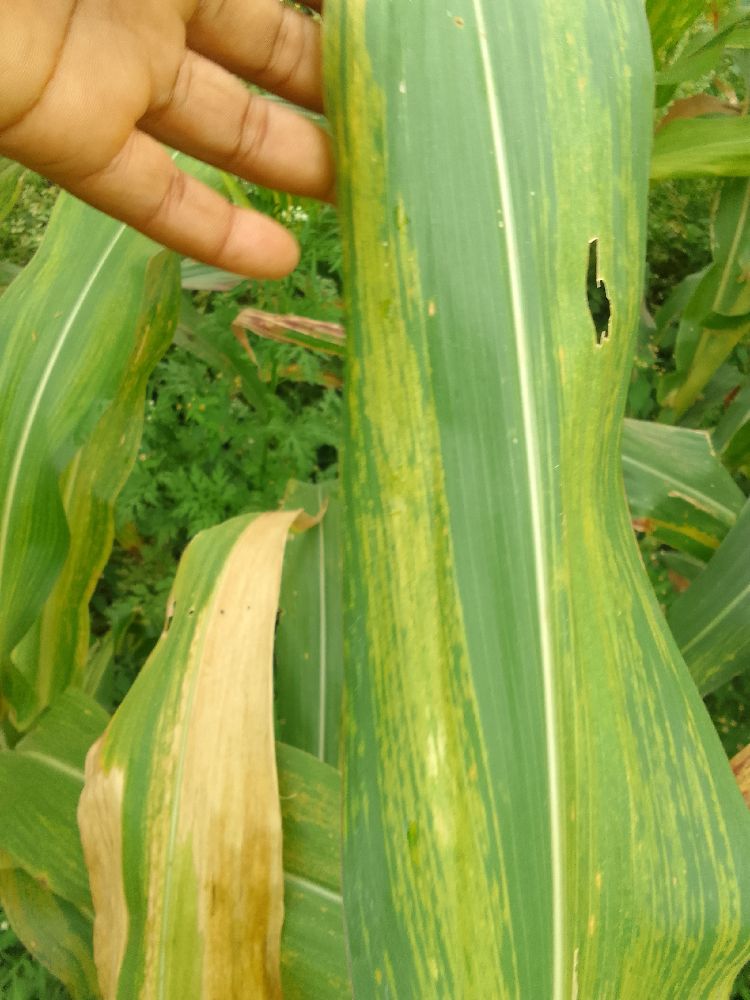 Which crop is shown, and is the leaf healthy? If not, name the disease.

maize, maize lethal necrosis
